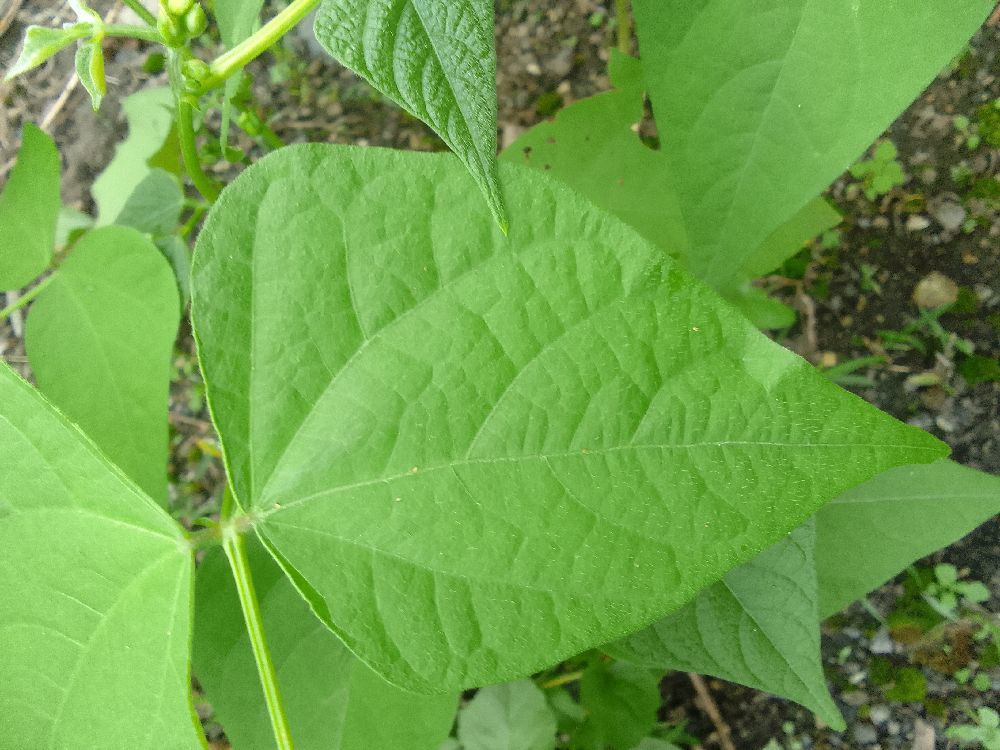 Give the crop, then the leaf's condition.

common bean, healthy
